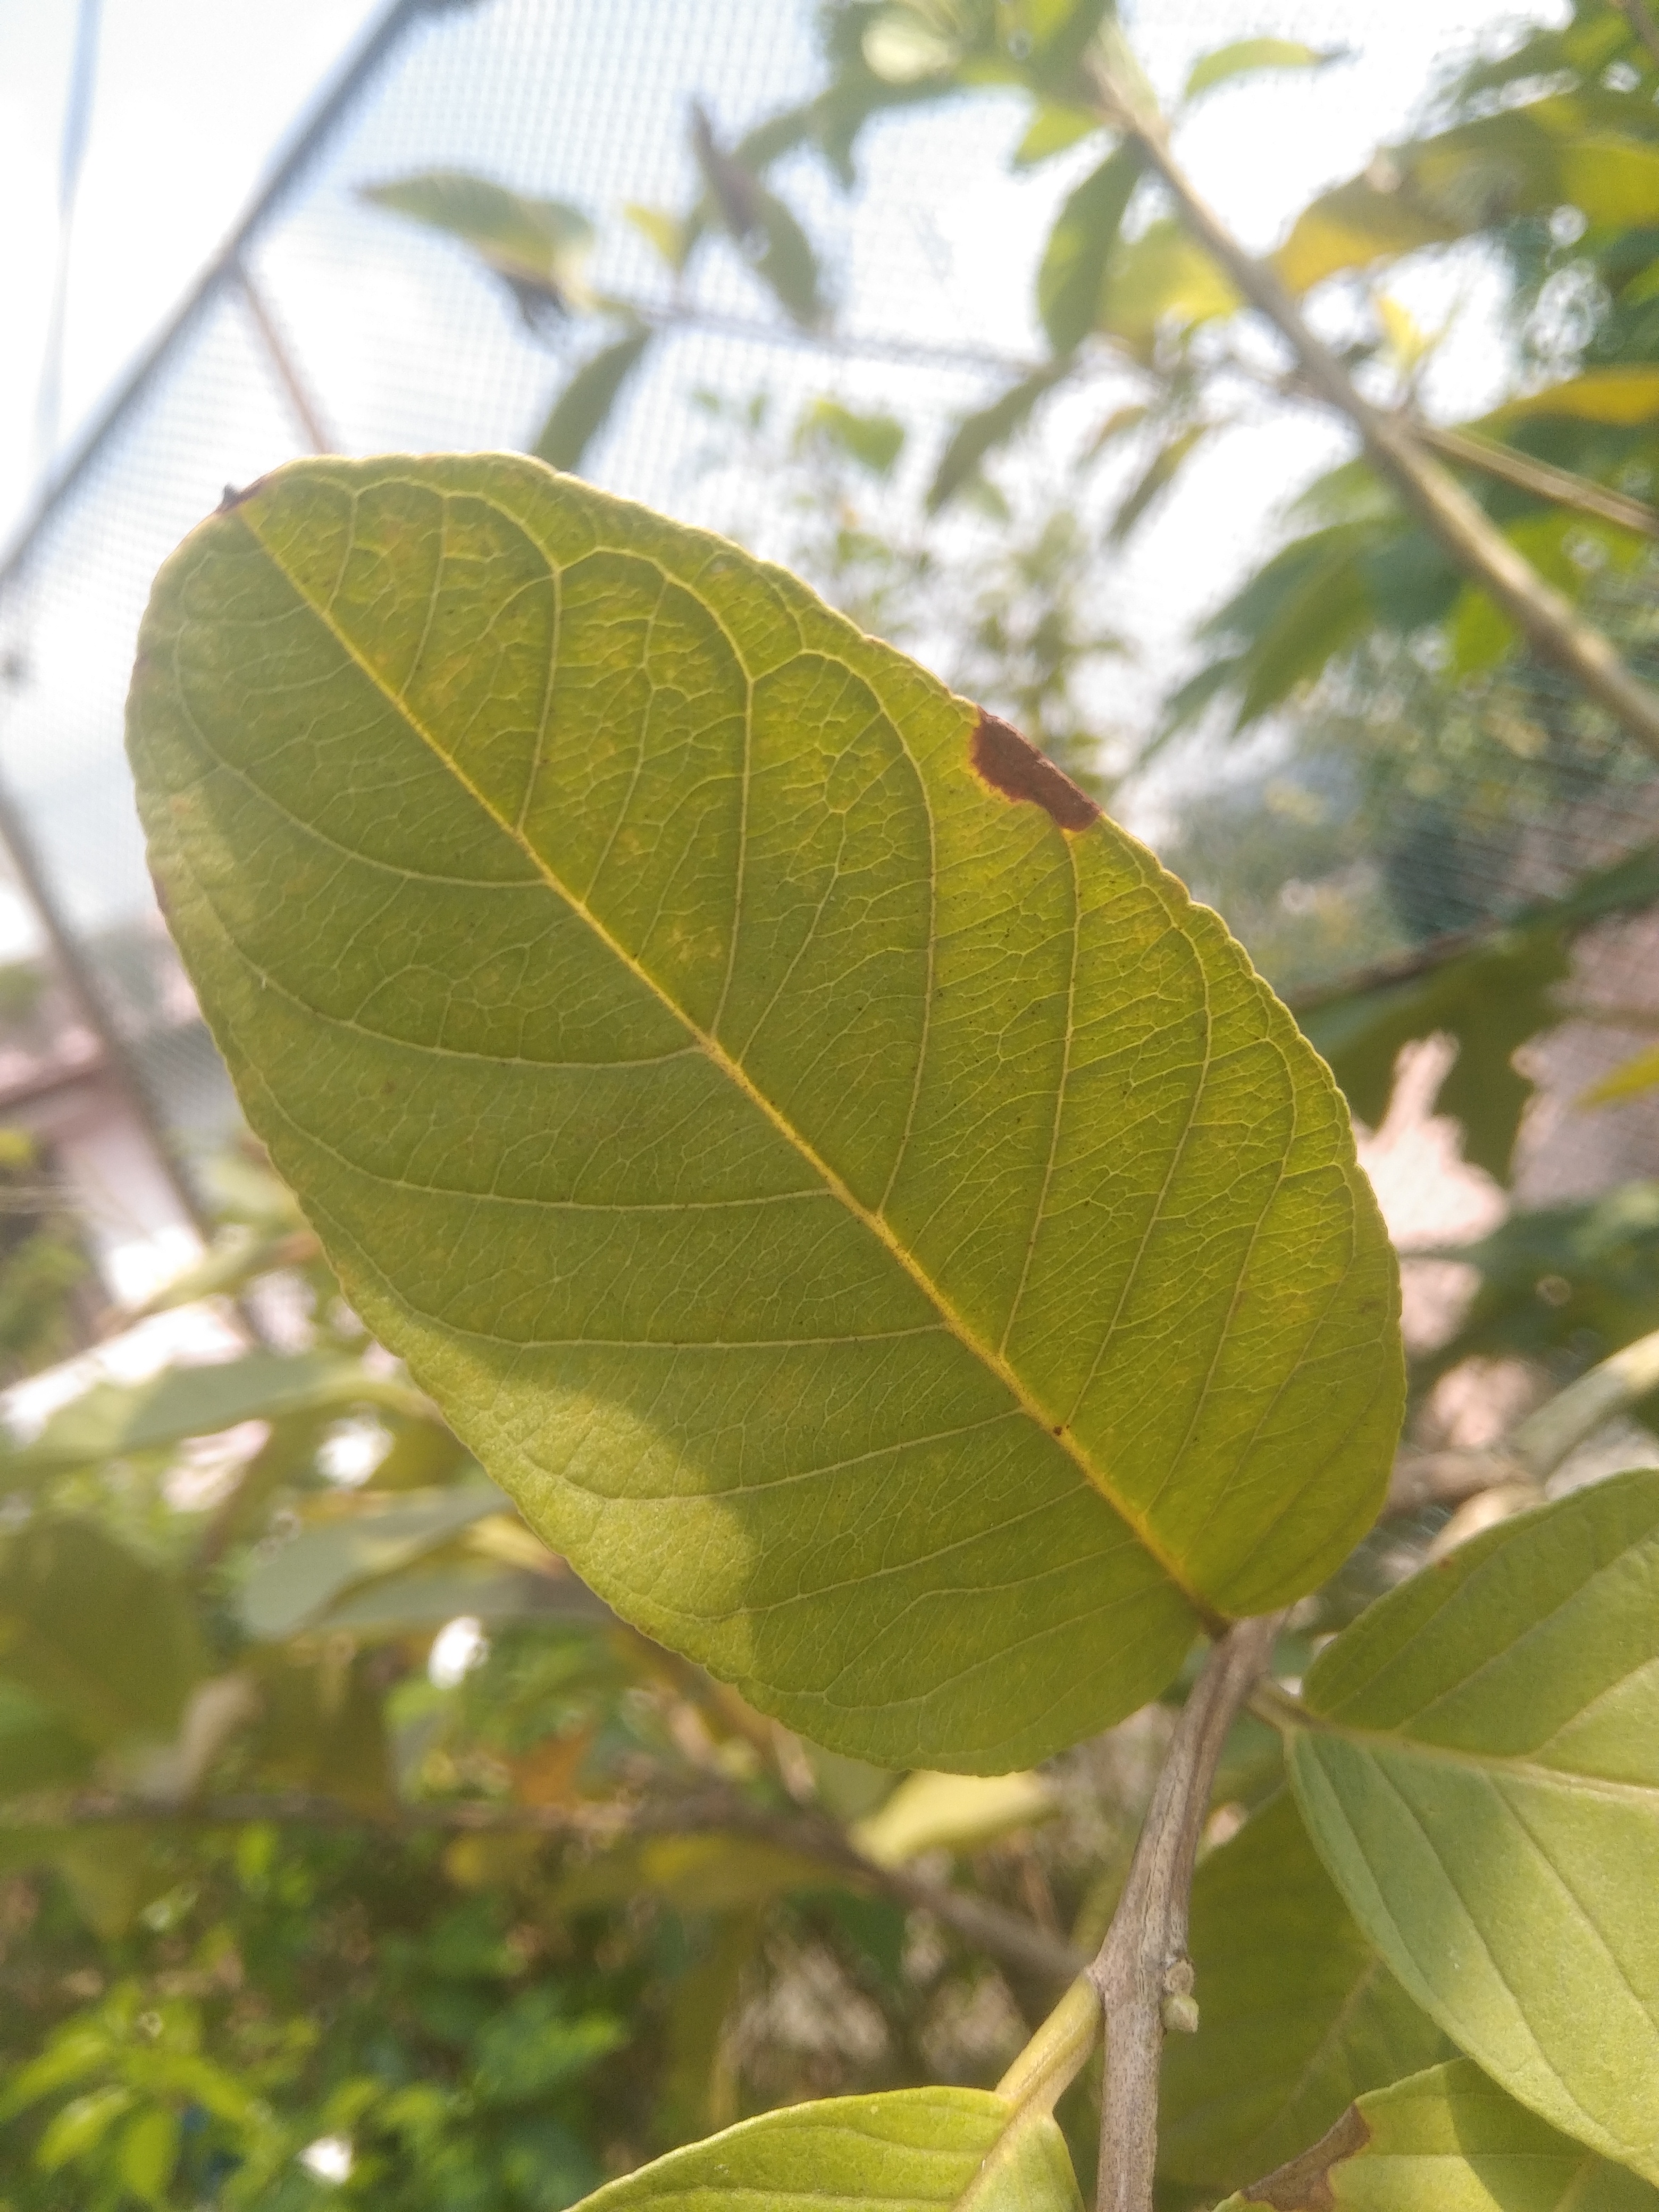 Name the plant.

guava
